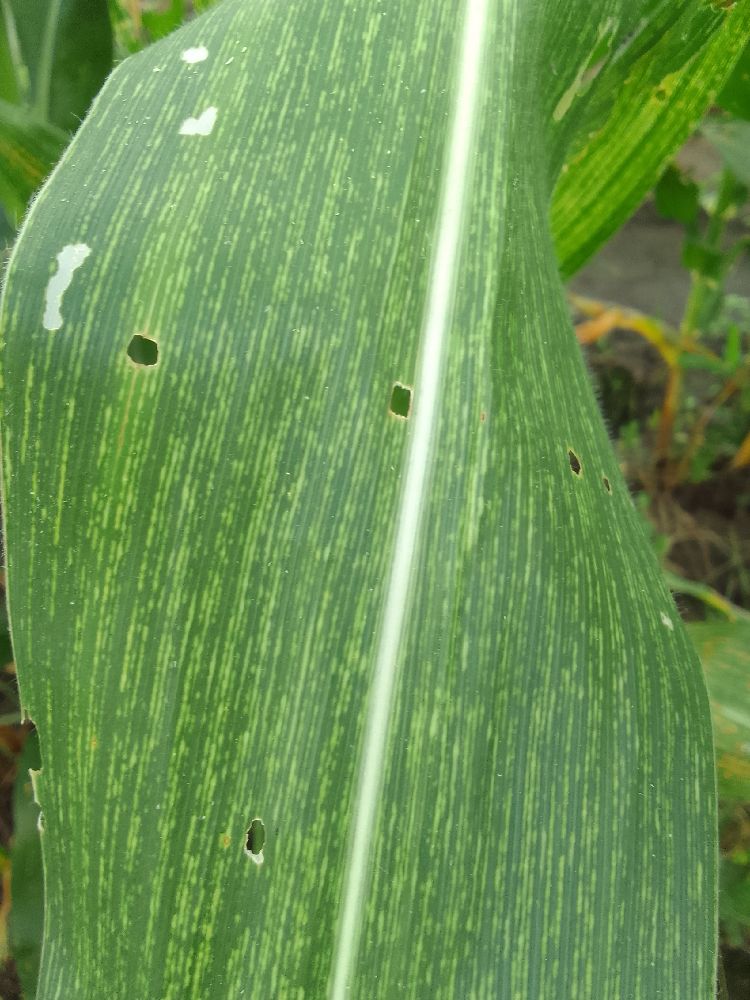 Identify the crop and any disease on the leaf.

maize, maize streak virus
